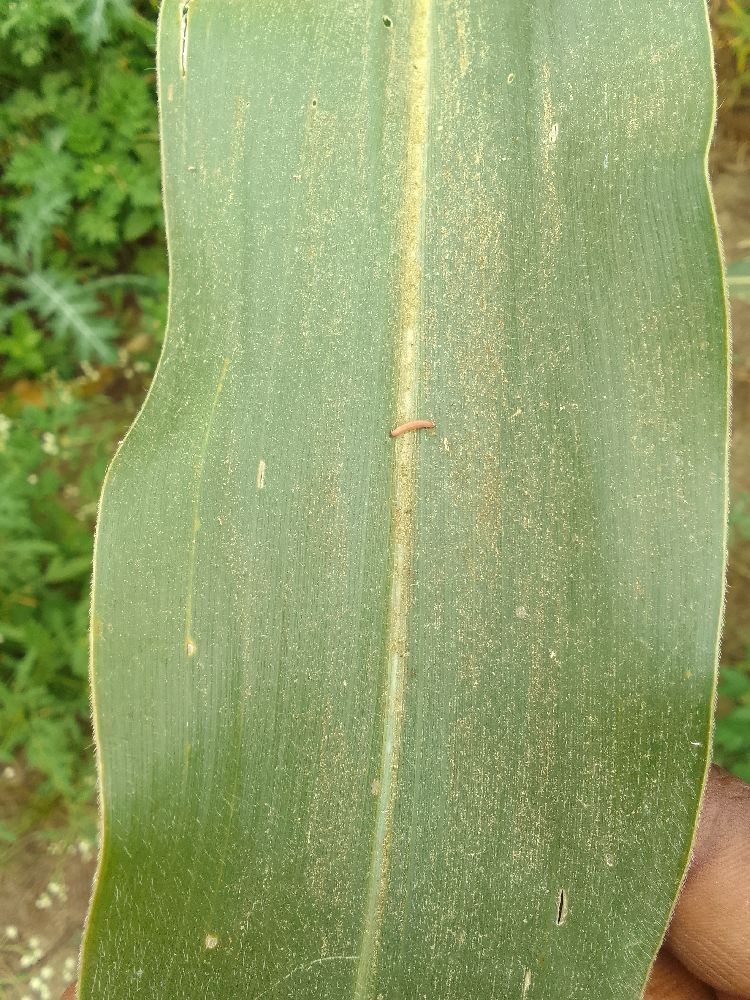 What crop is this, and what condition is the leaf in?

maize, healthy
